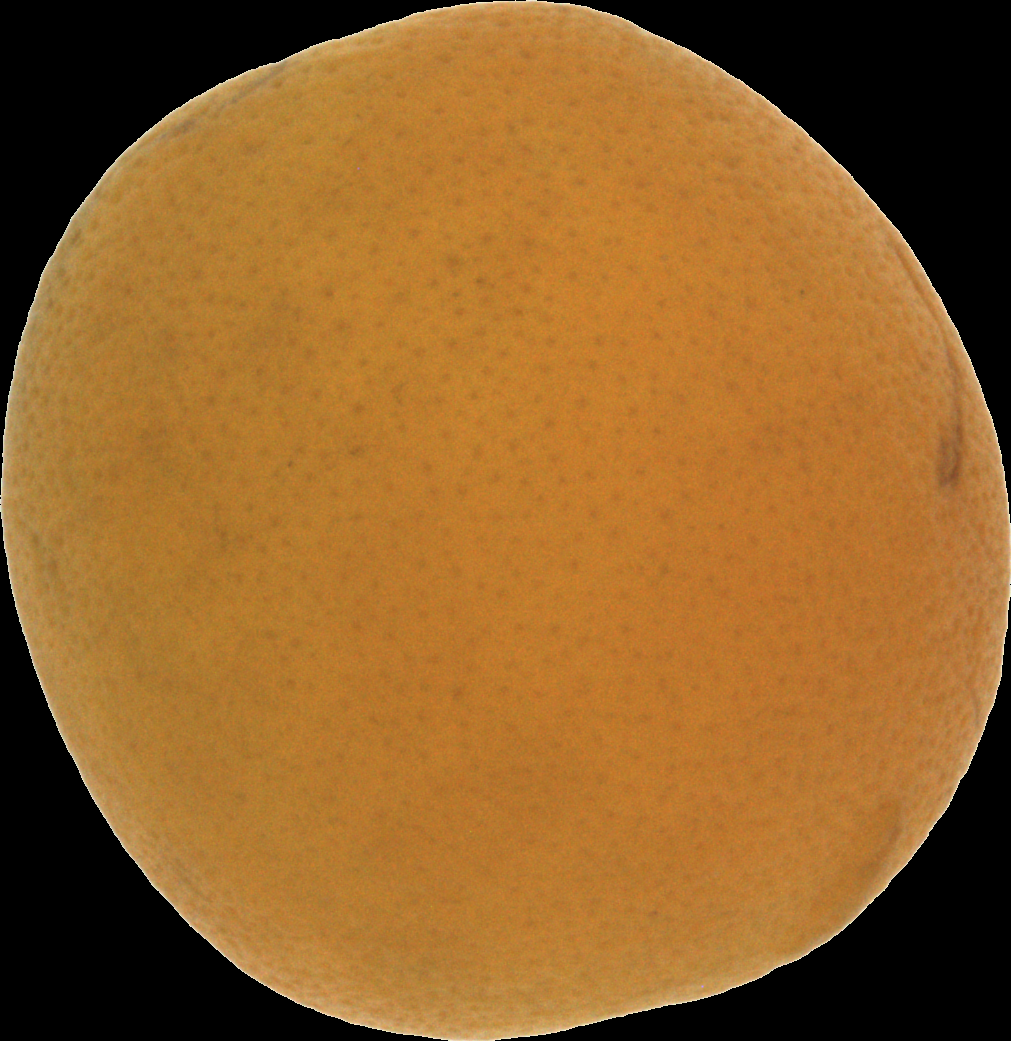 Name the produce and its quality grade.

orange, bad
